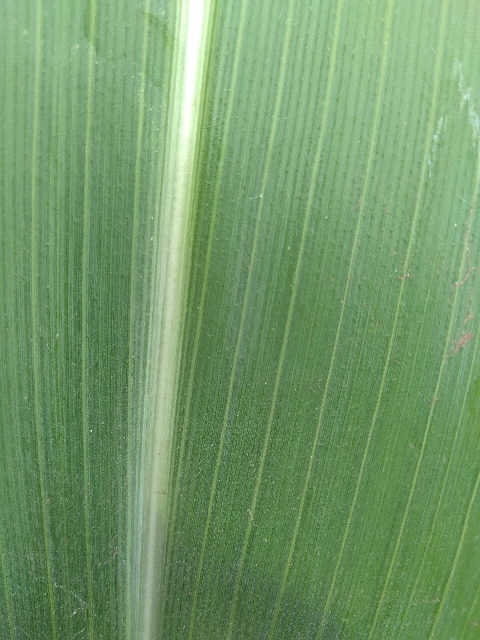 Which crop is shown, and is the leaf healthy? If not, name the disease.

maize, healthy
